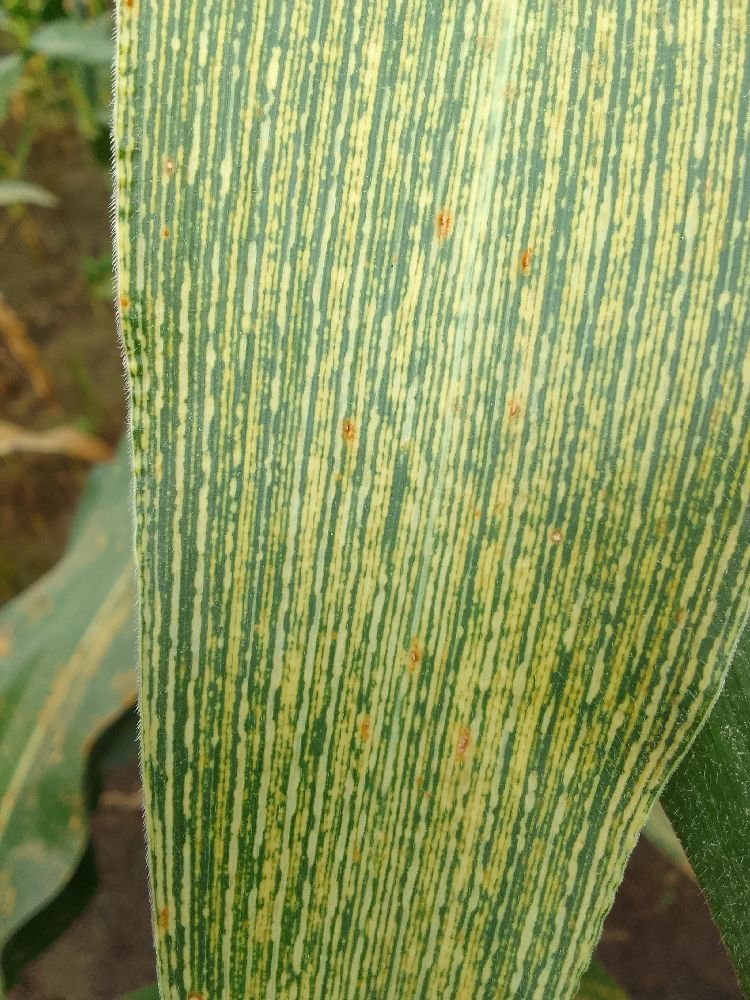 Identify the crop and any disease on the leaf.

maize, maize streak virus
